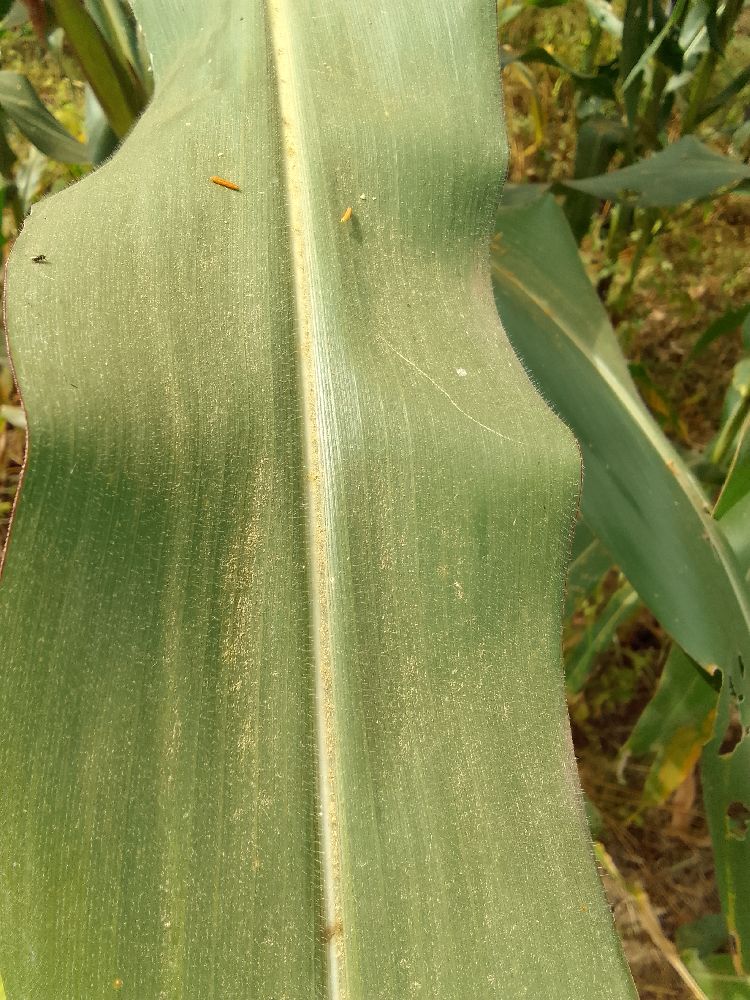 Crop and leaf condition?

maize, healthy
